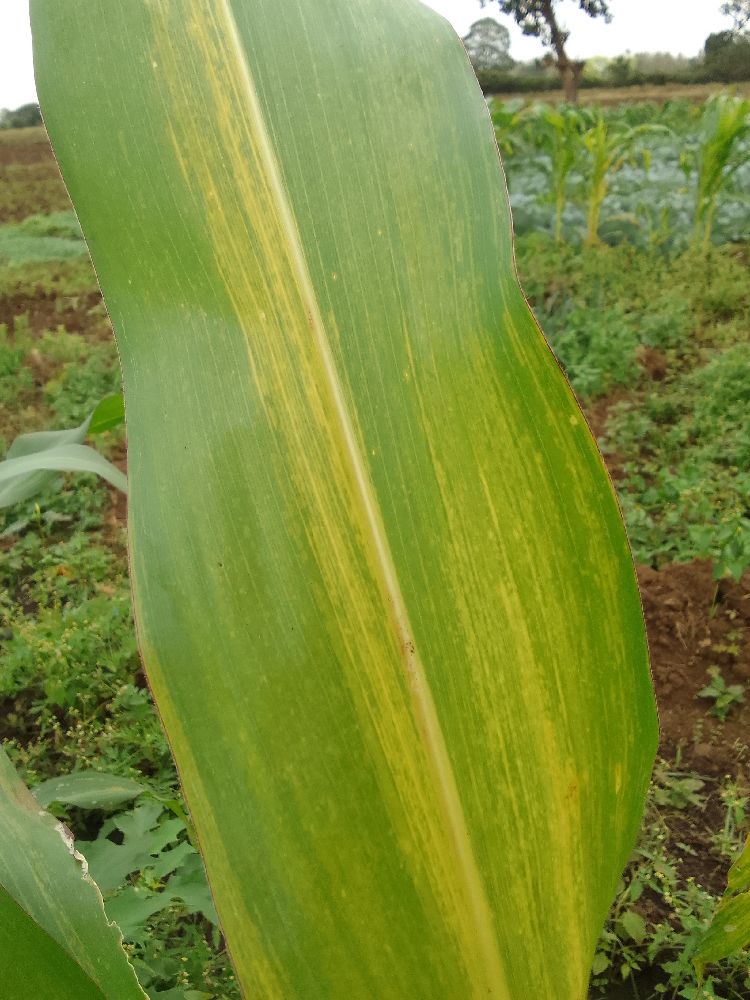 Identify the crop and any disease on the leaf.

maize, maize lethal necrosis
